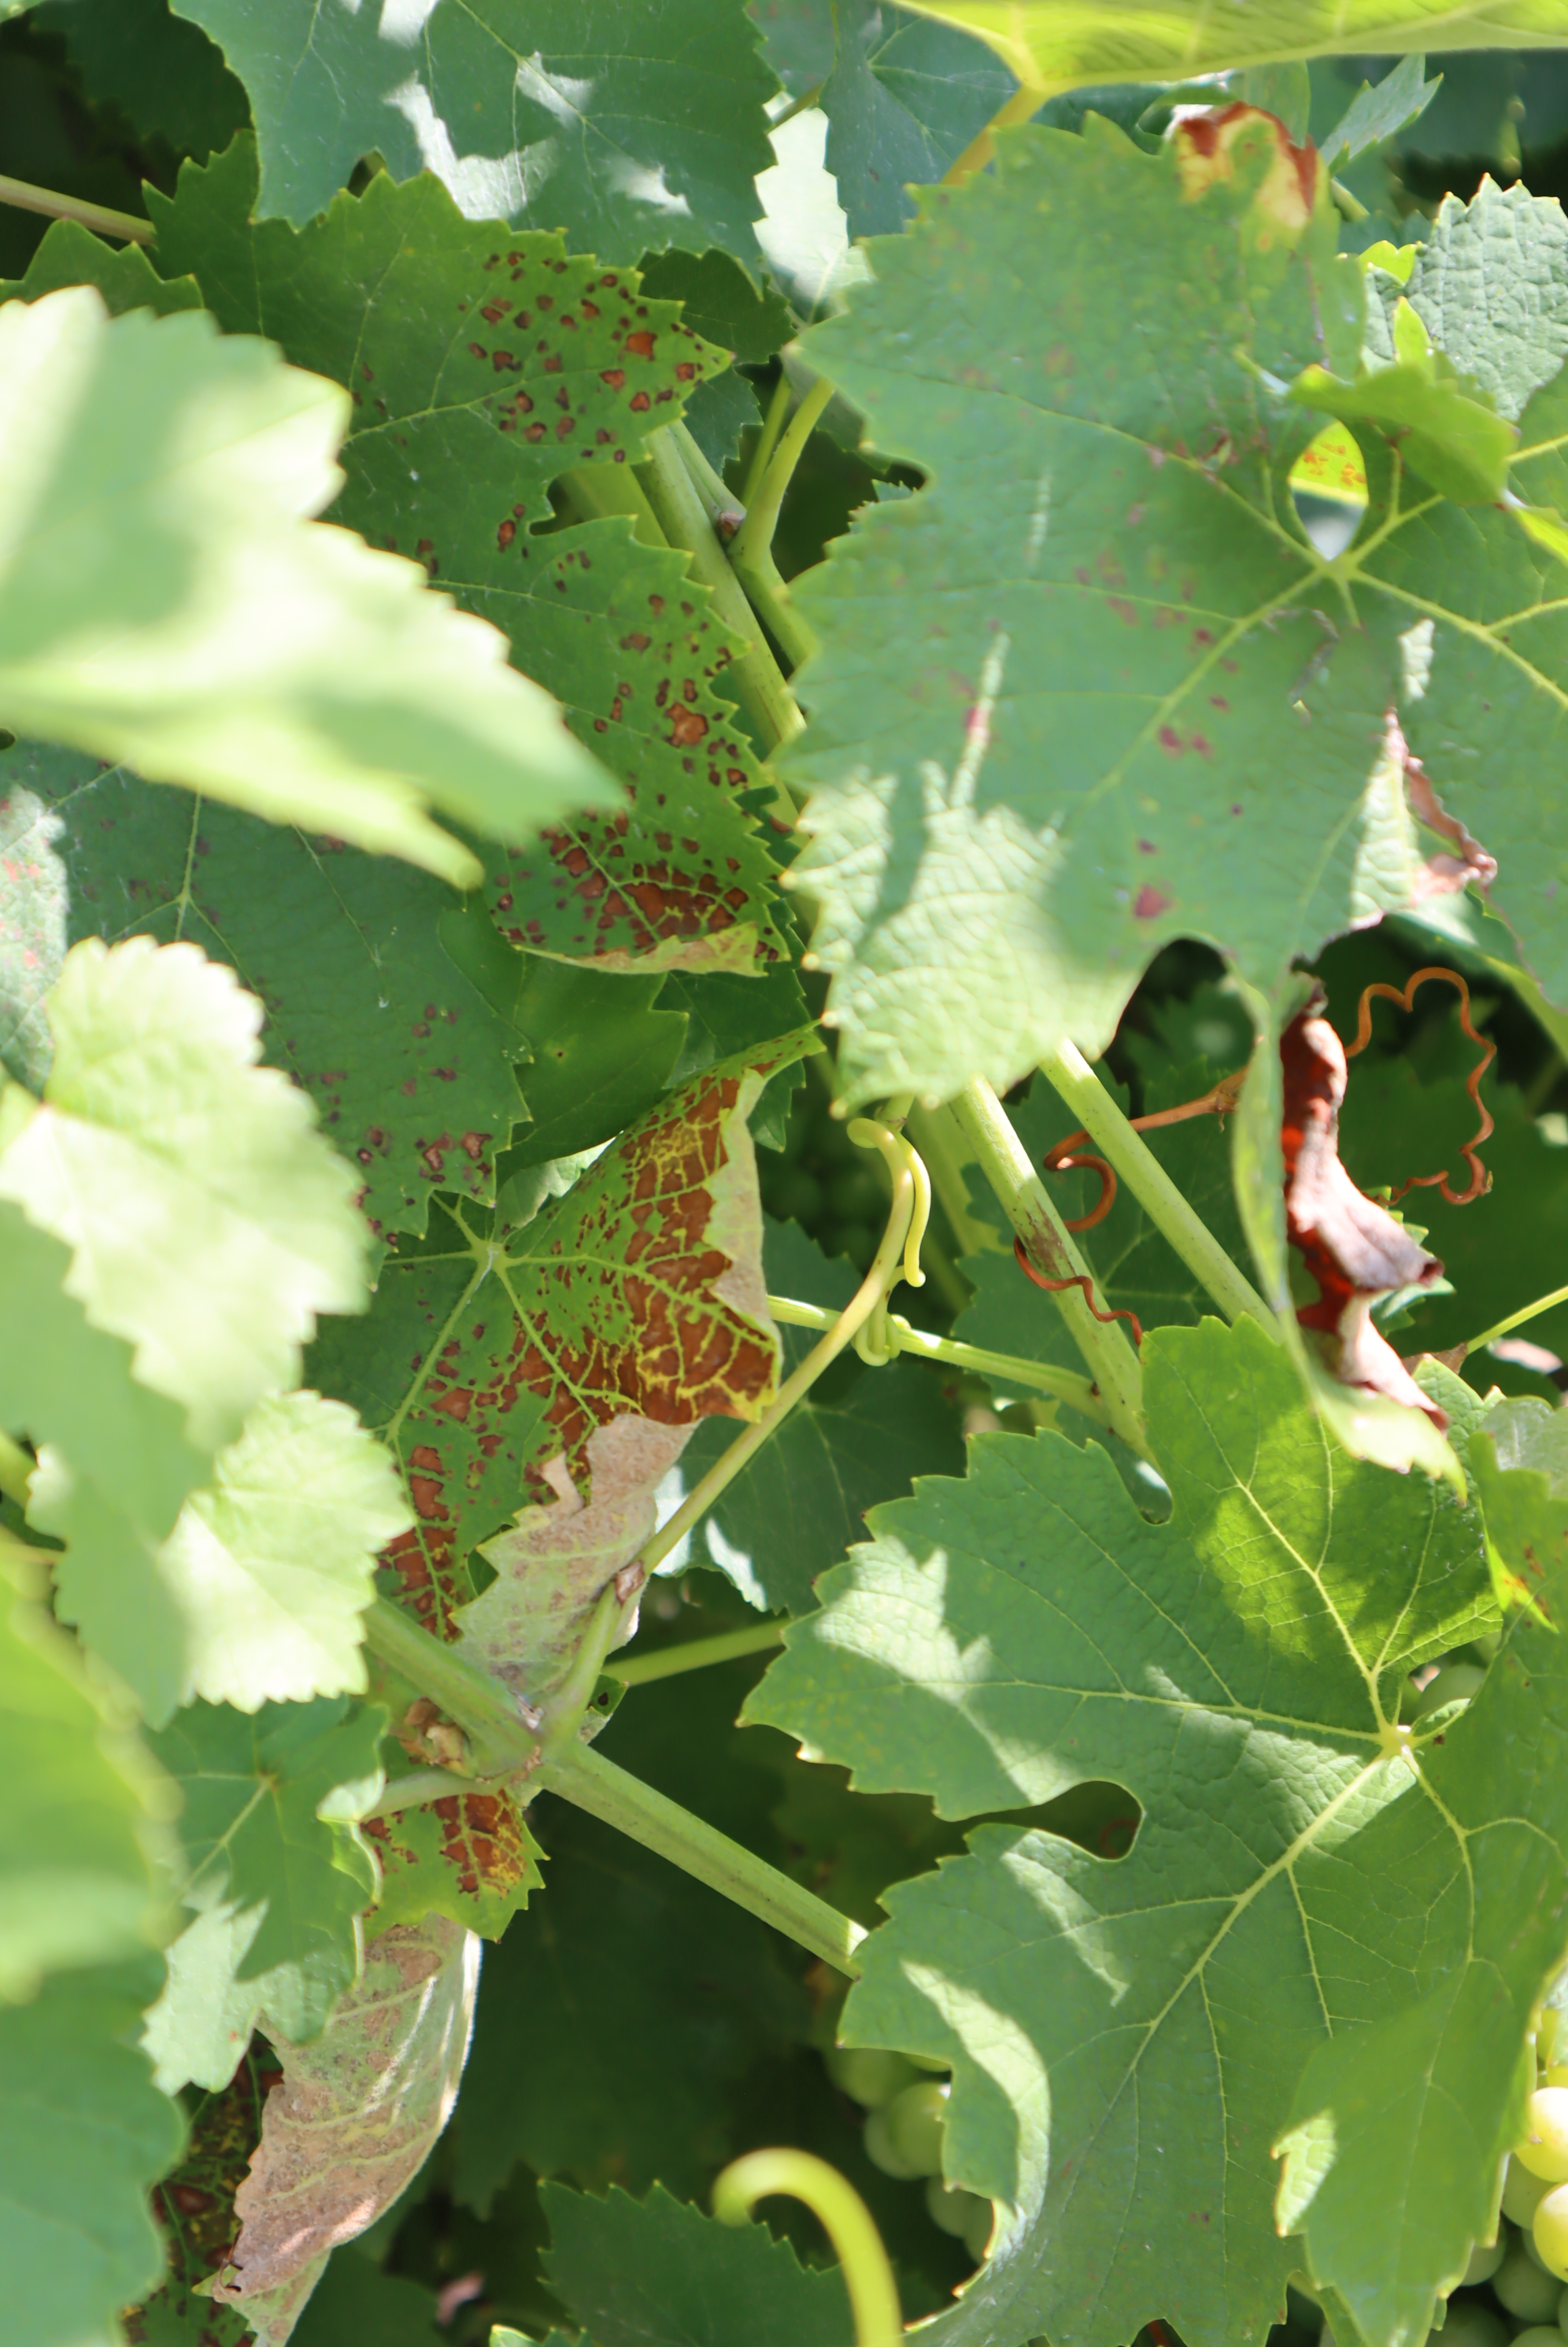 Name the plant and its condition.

grapevine, black rot
